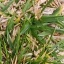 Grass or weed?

grass
